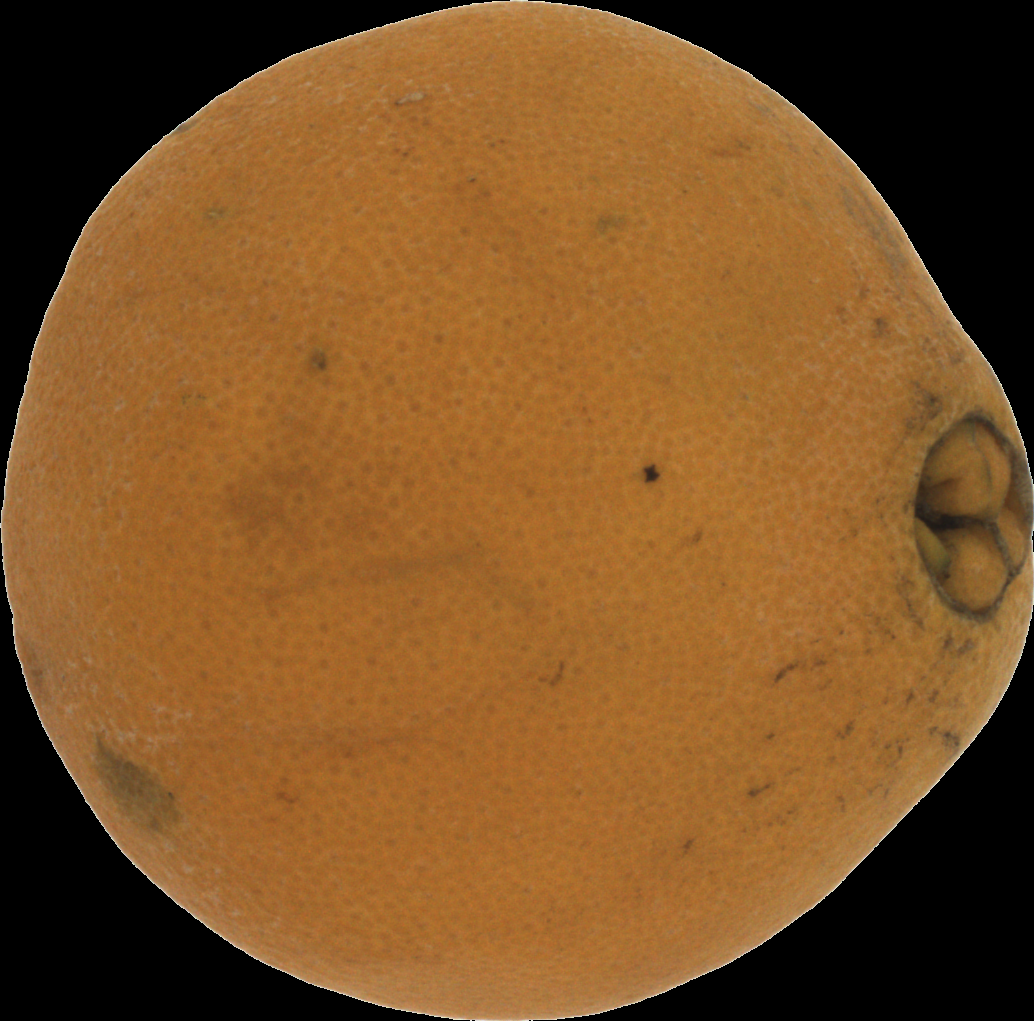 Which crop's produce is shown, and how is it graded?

orange, bad
